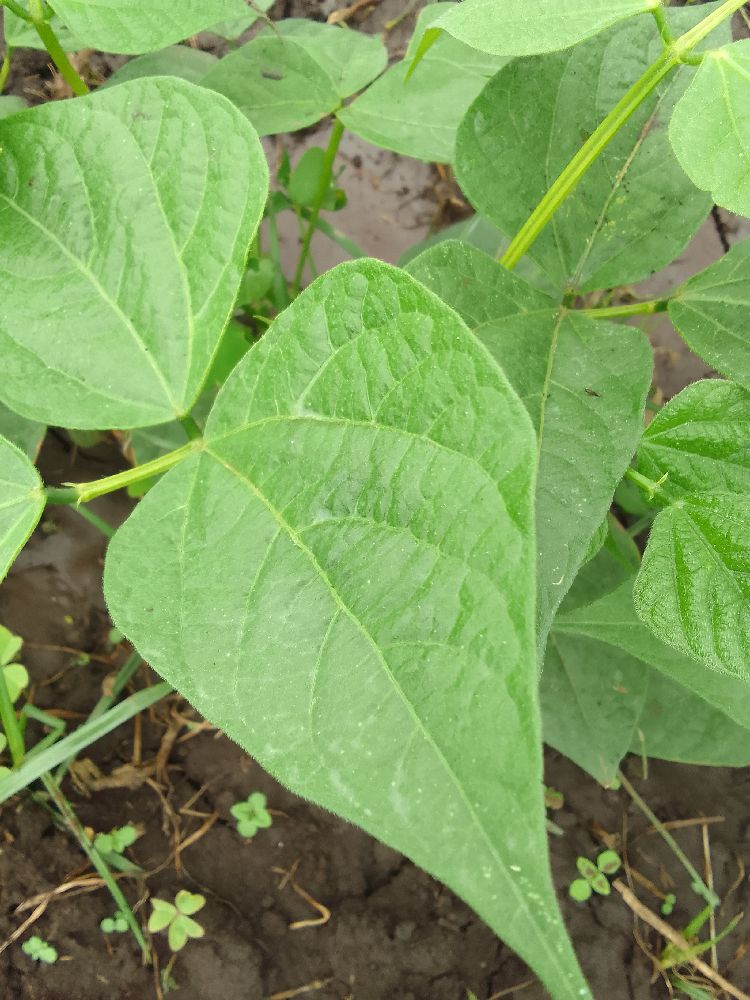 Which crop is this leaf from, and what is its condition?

common bean, healthy
